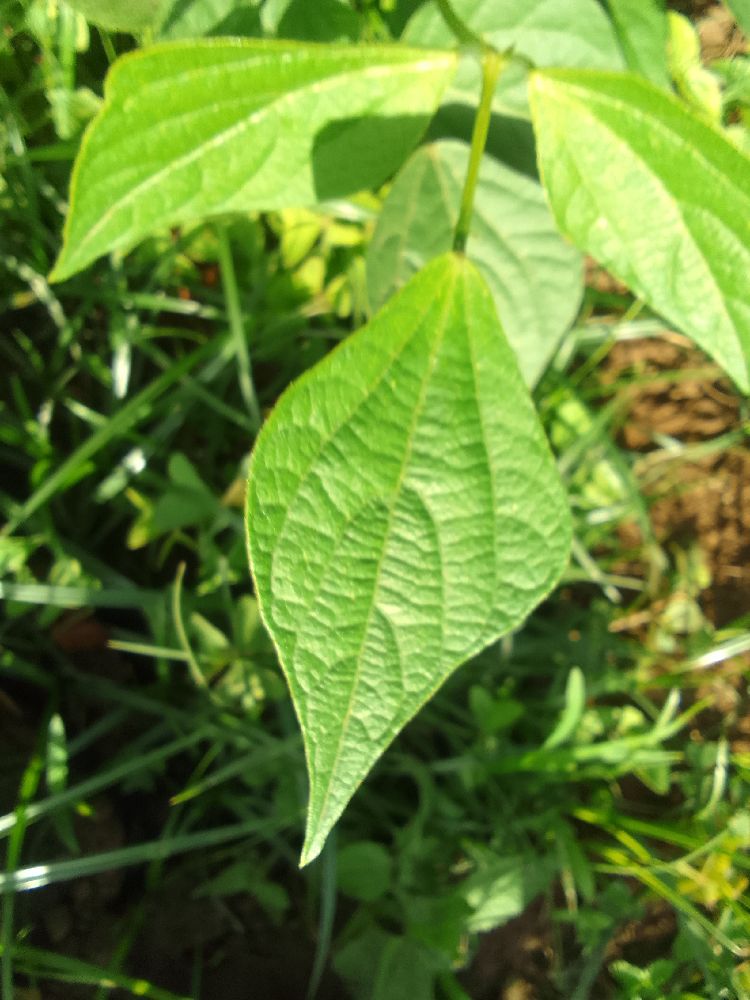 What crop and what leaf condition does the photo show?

common bean, healthy
